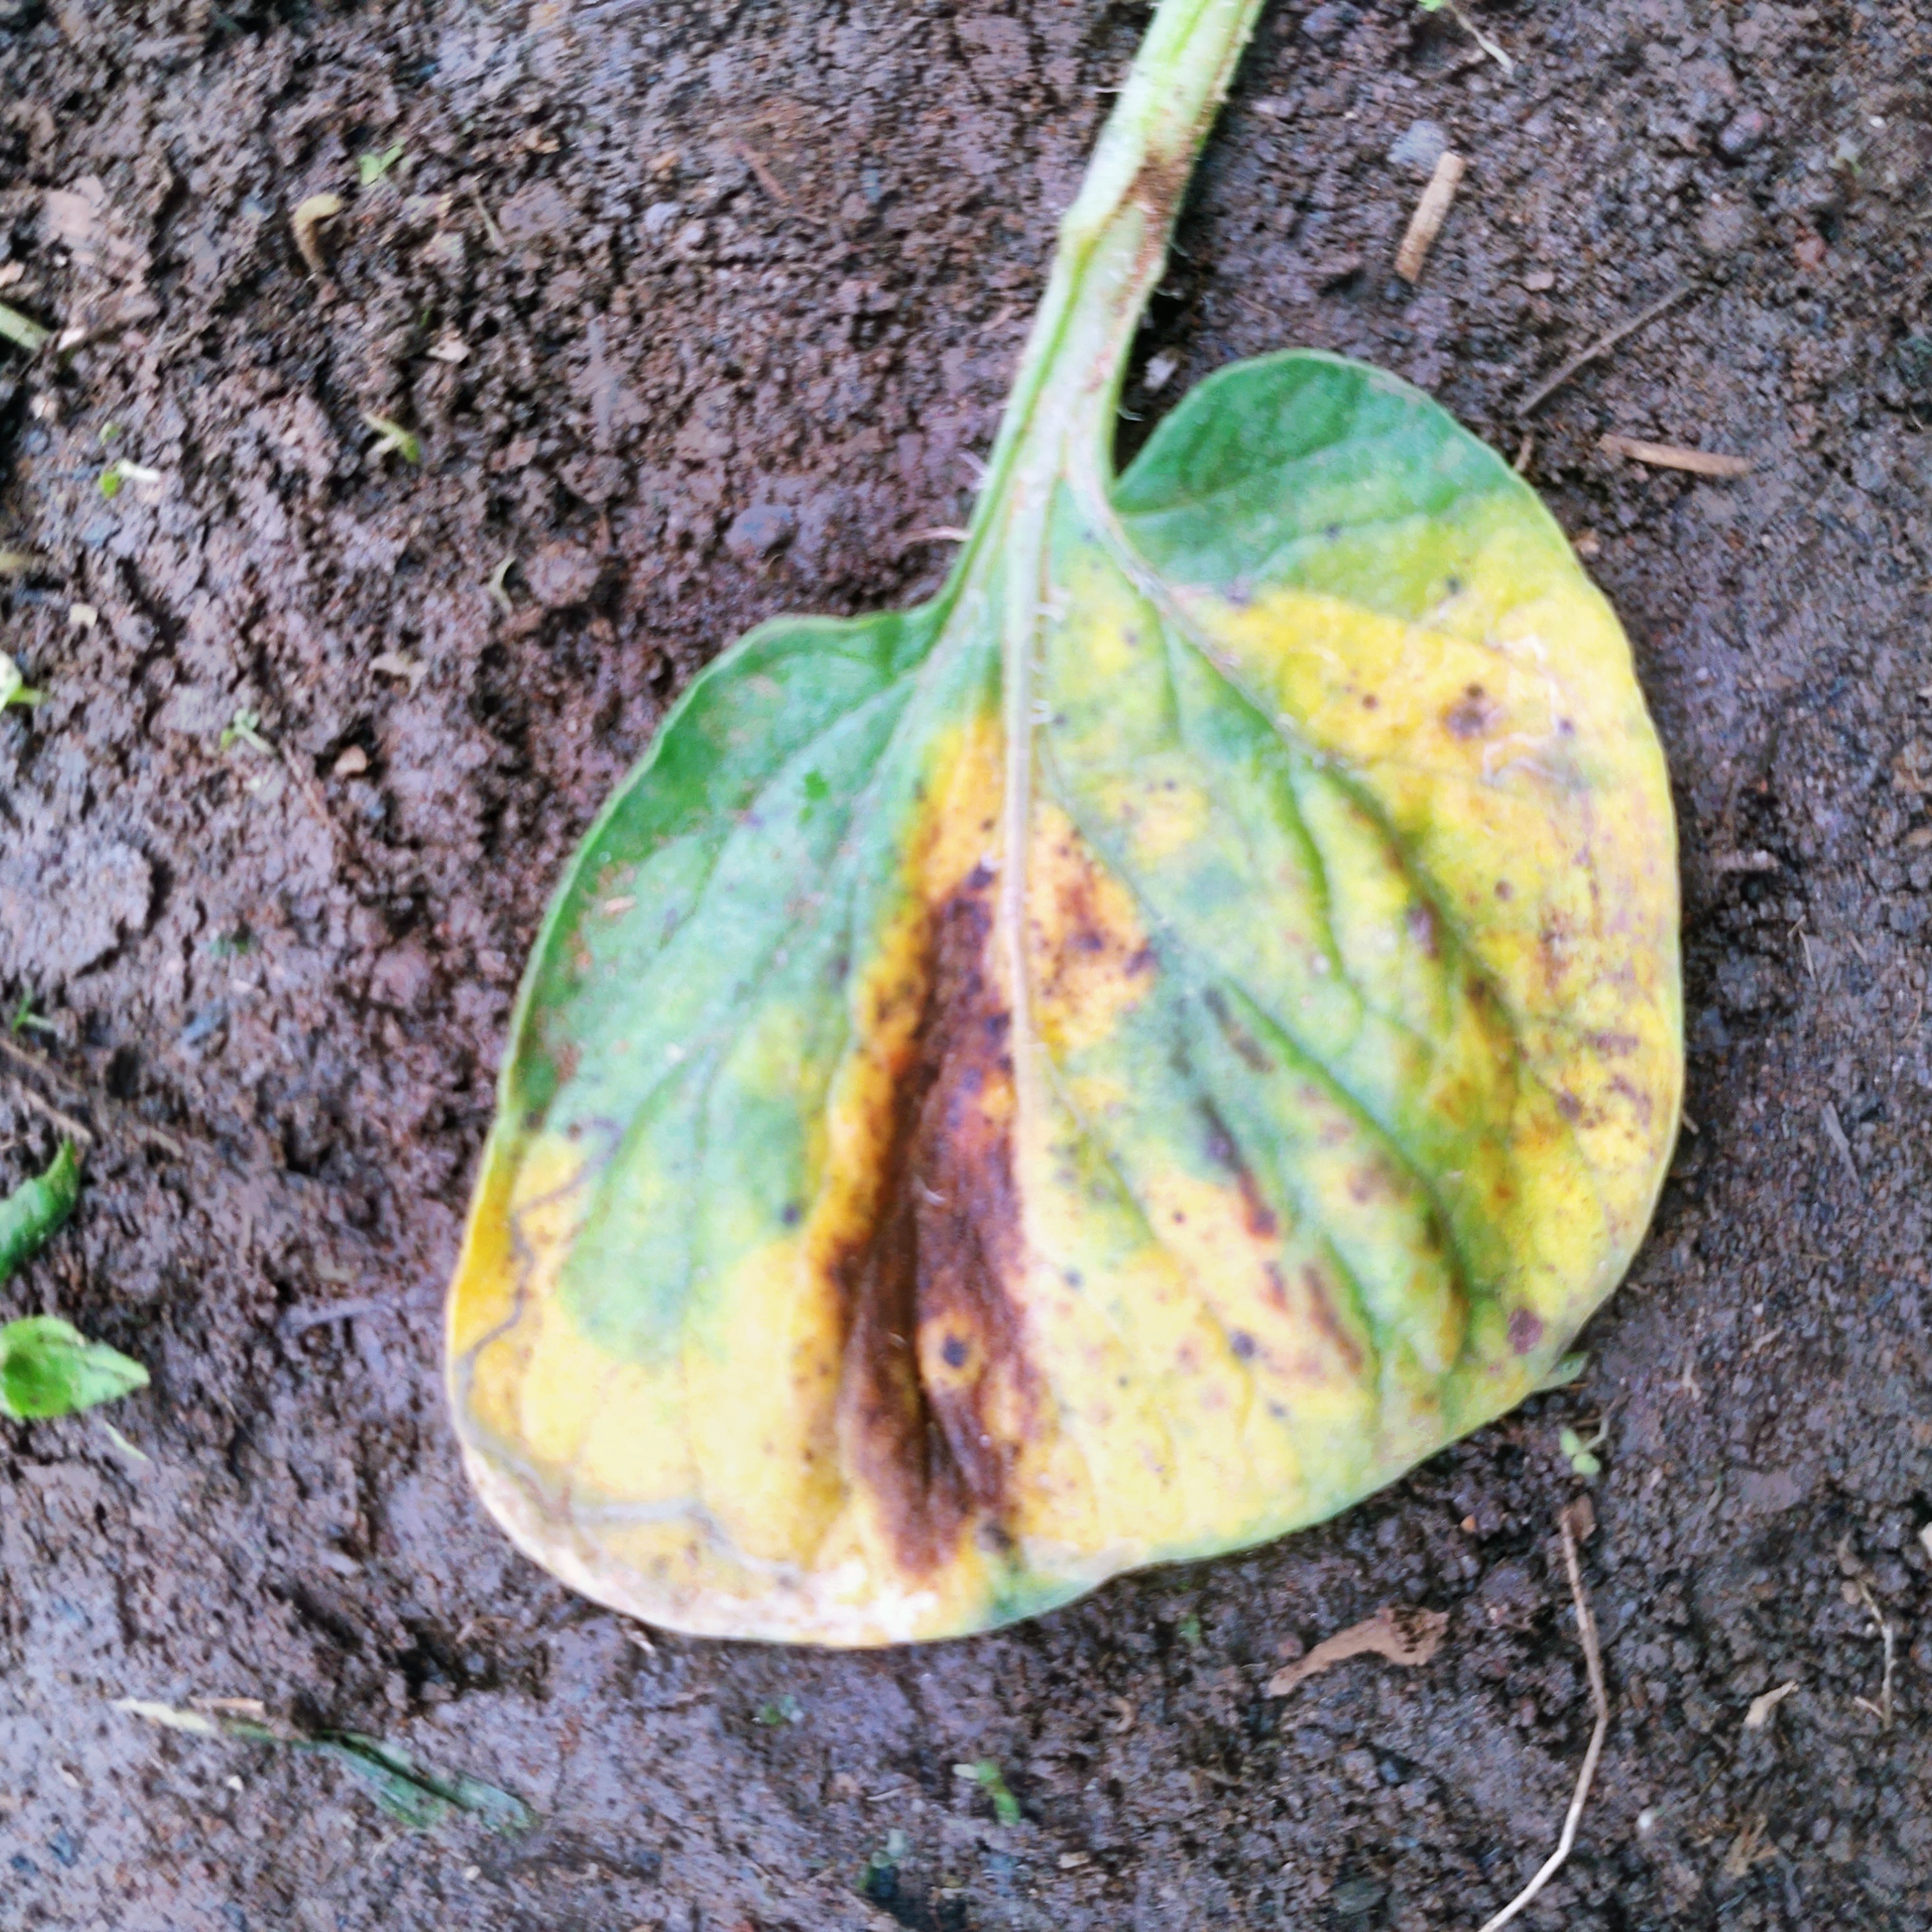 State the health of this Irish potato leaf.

late blight
